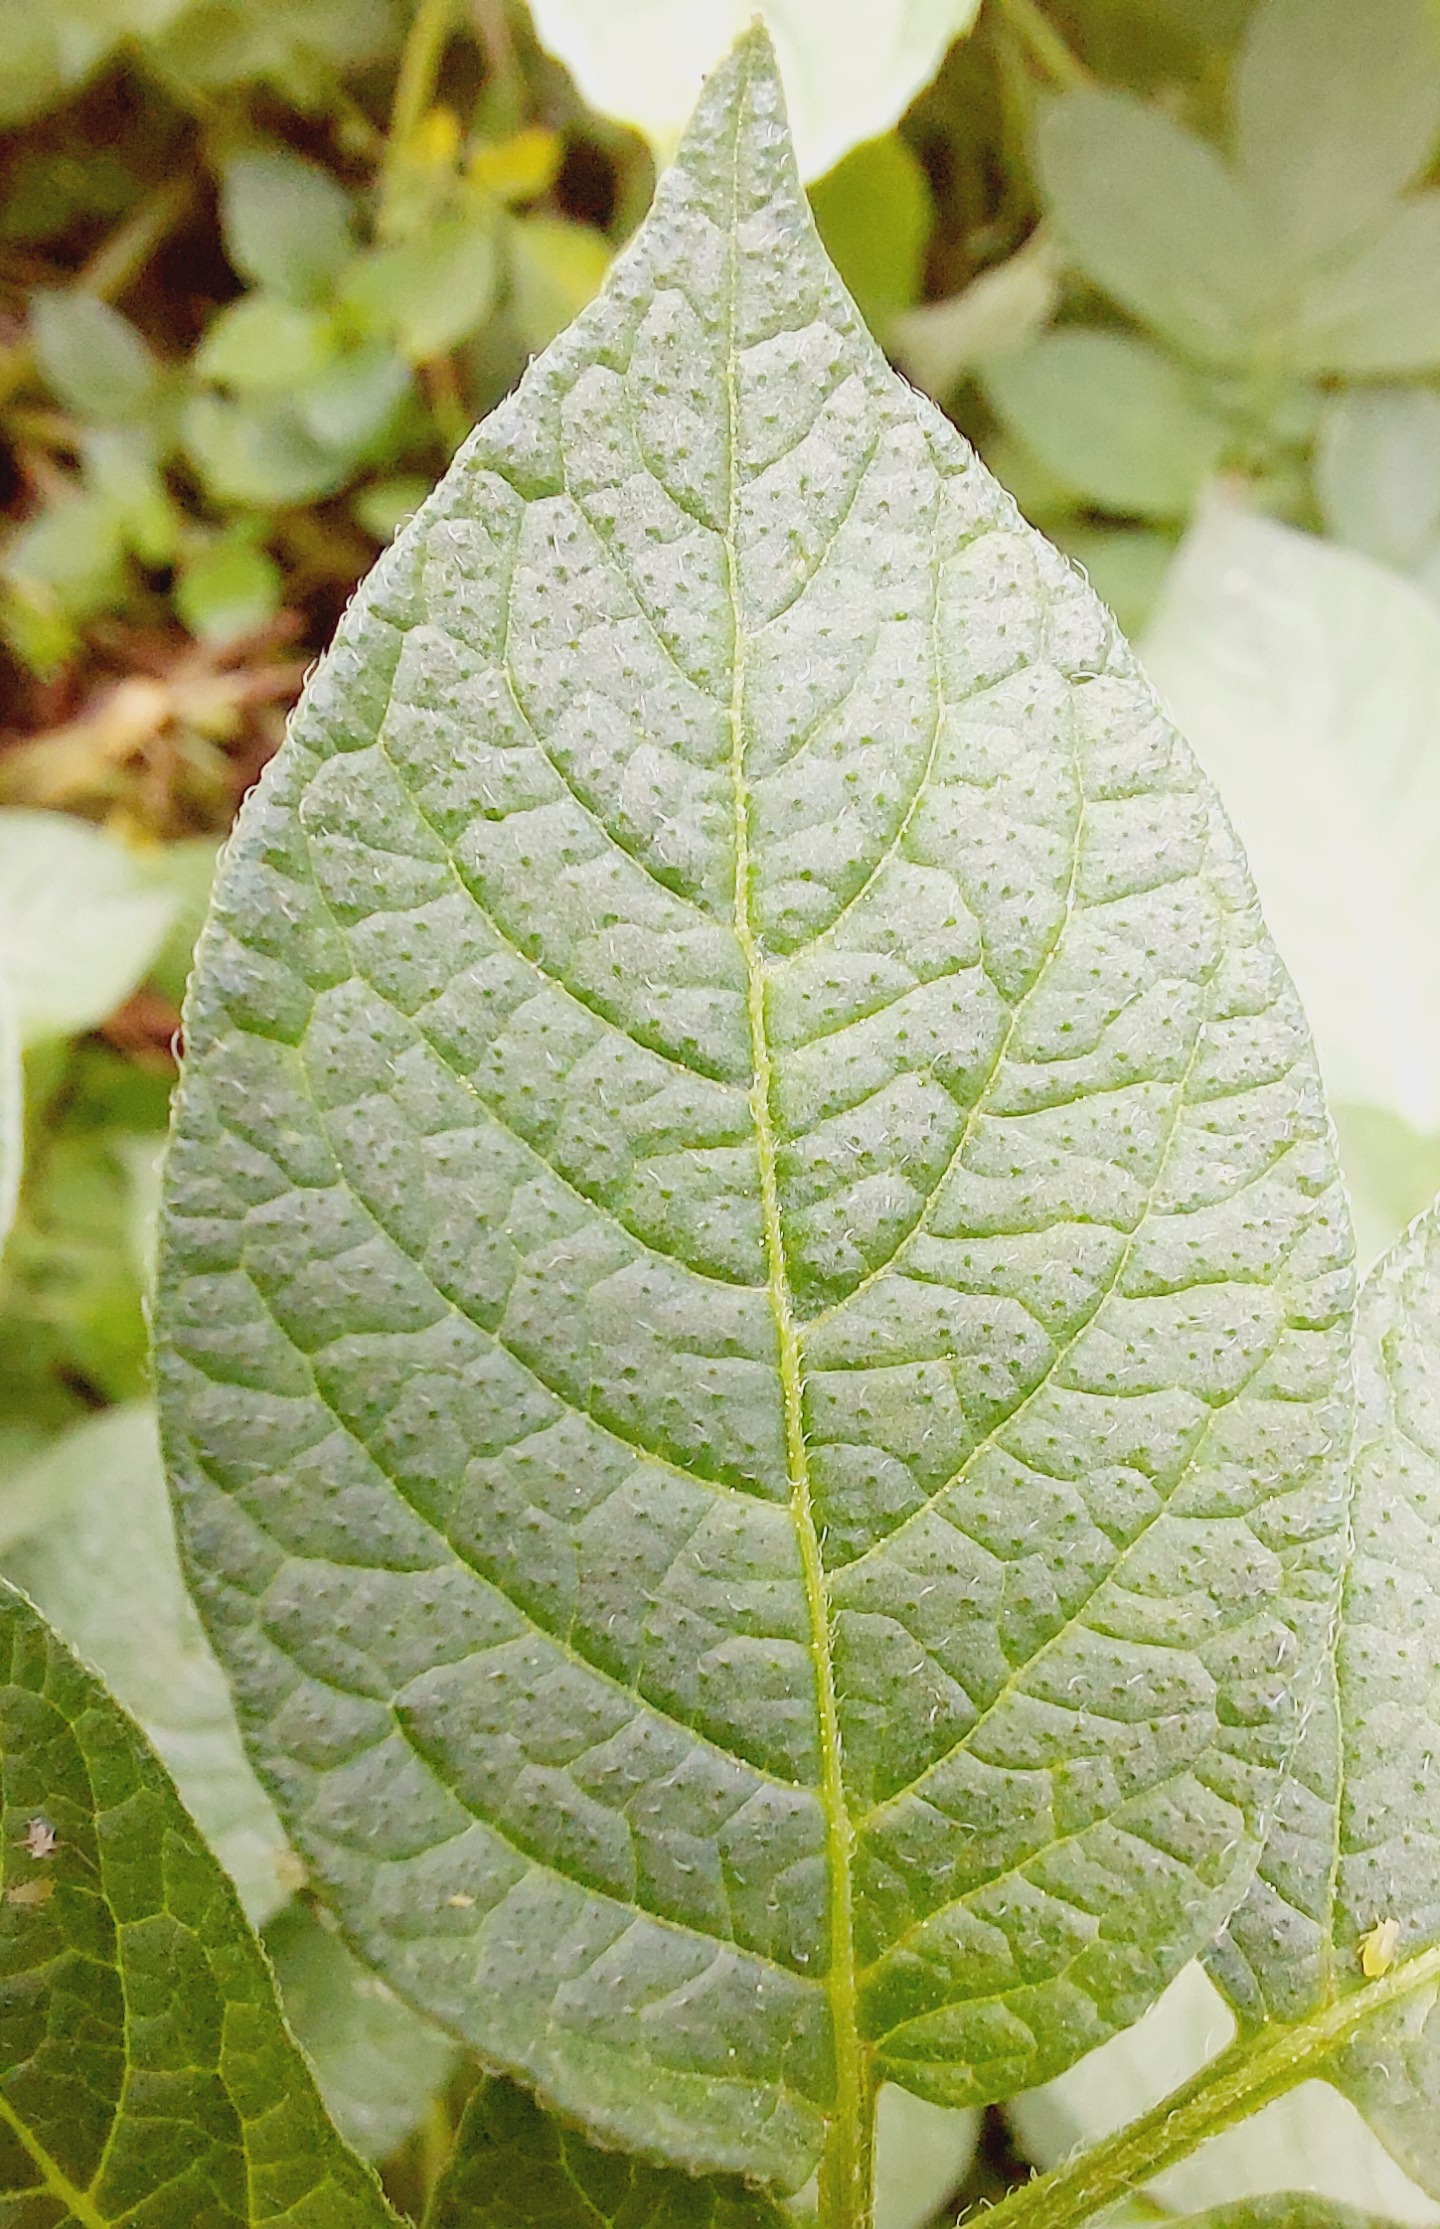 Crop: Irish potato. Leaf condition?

healthy
